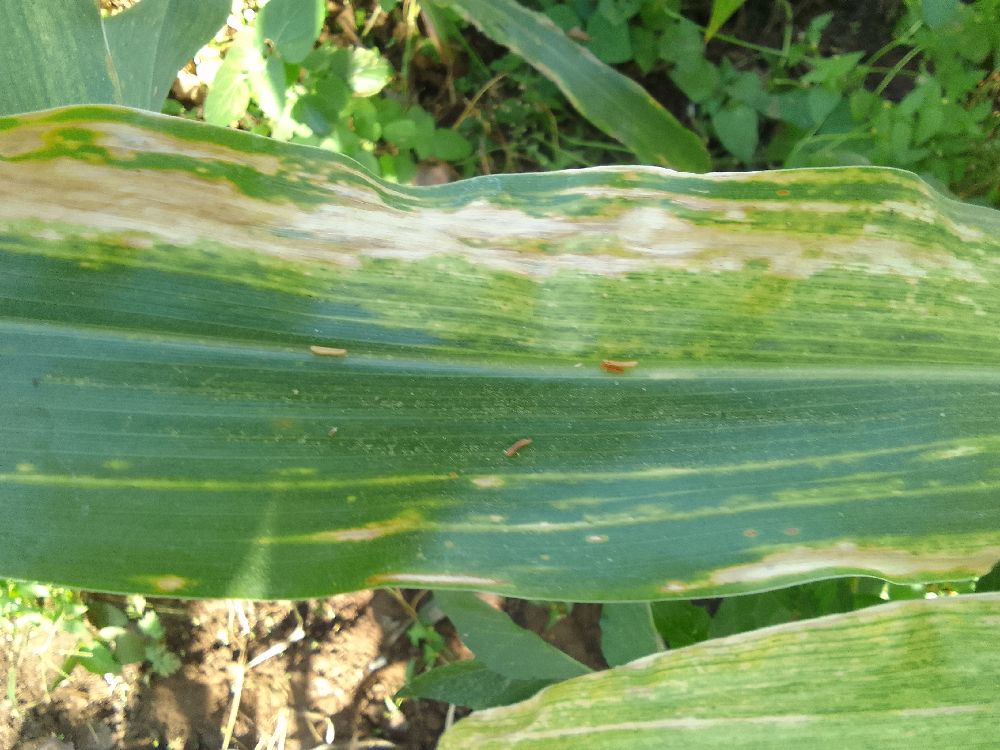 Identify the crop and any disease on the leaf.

maize, maize lethal necrosis
